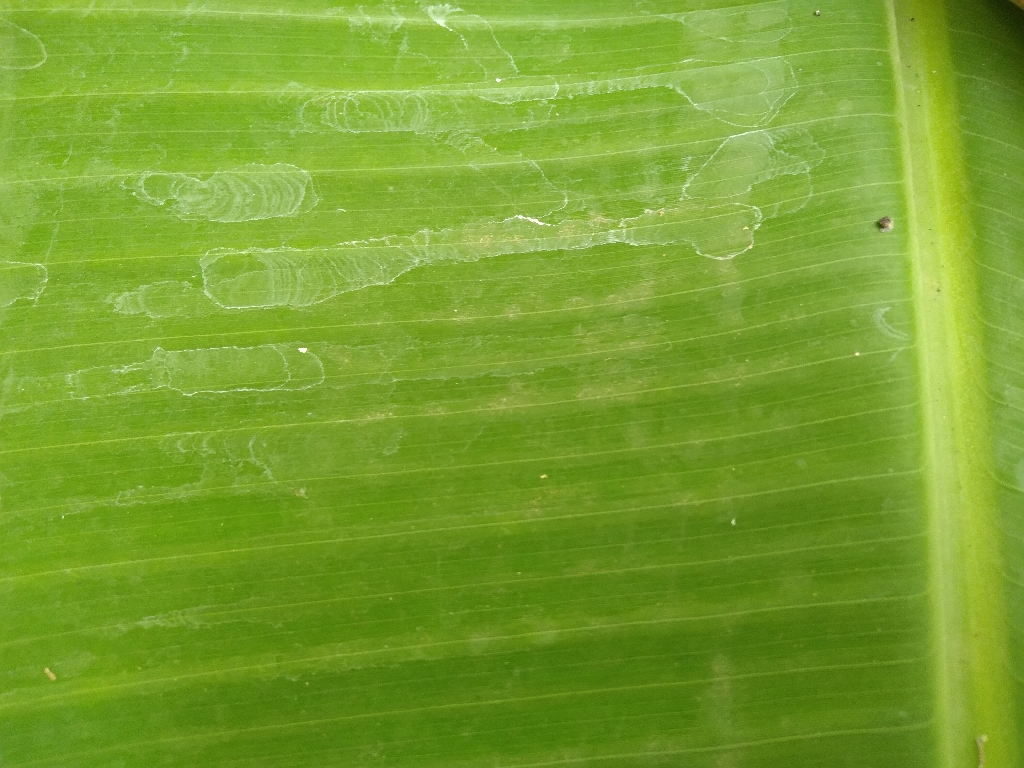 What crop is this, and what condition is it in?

banana, healthy
